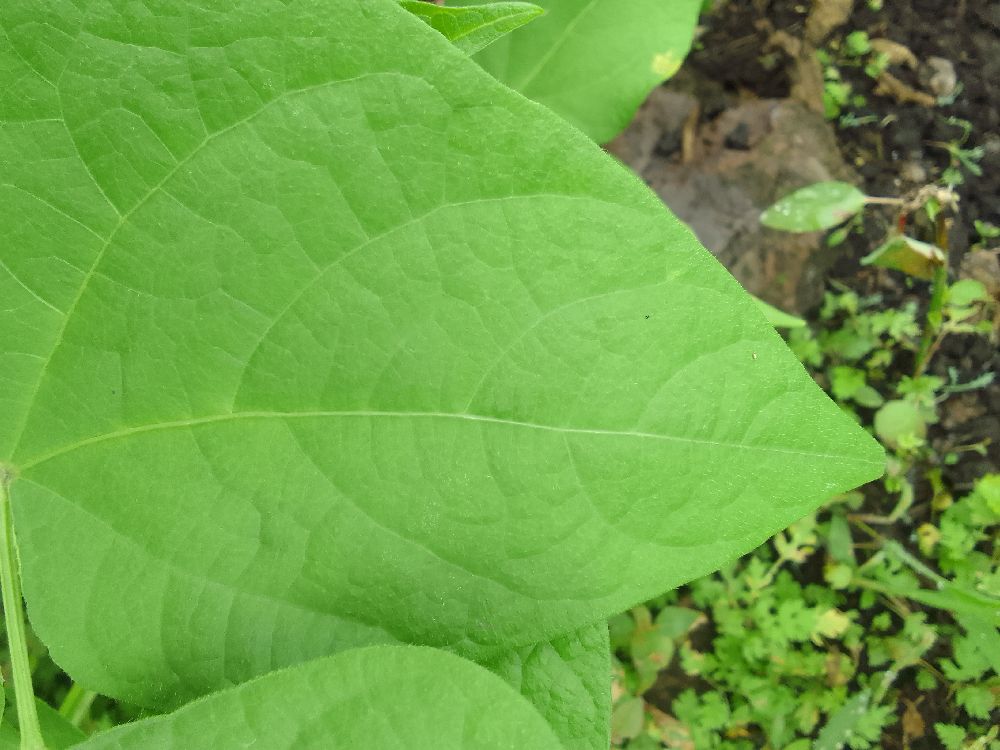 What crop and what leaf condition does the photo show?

common bean, healthy
